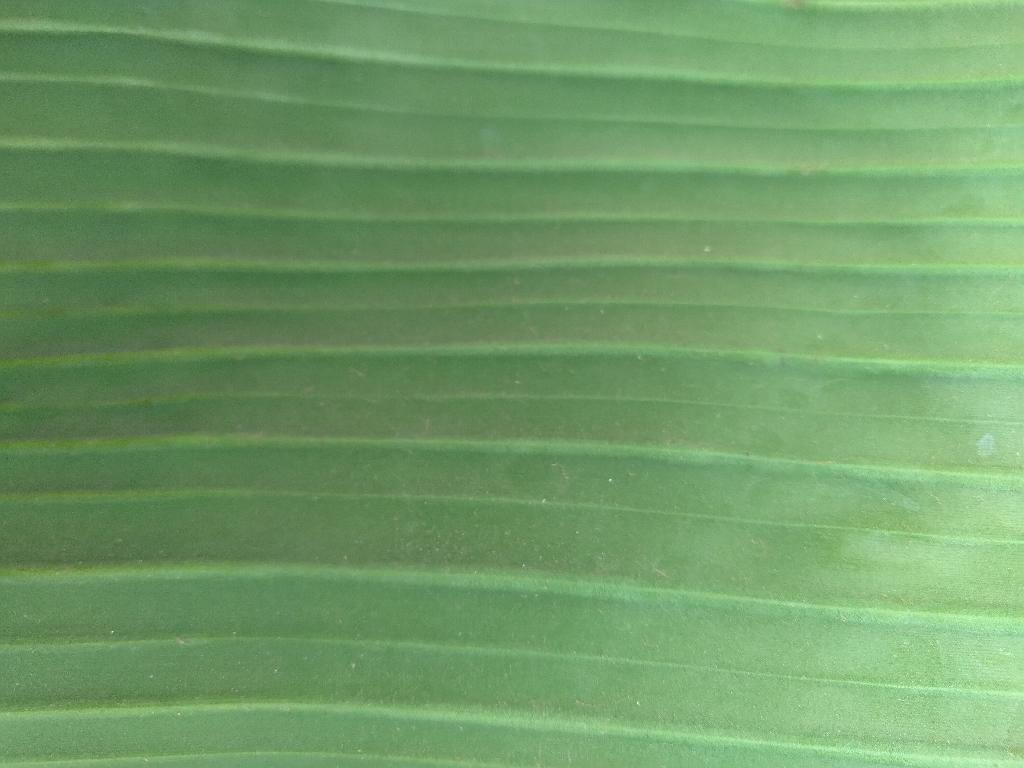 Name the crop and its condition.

banana, healthy
